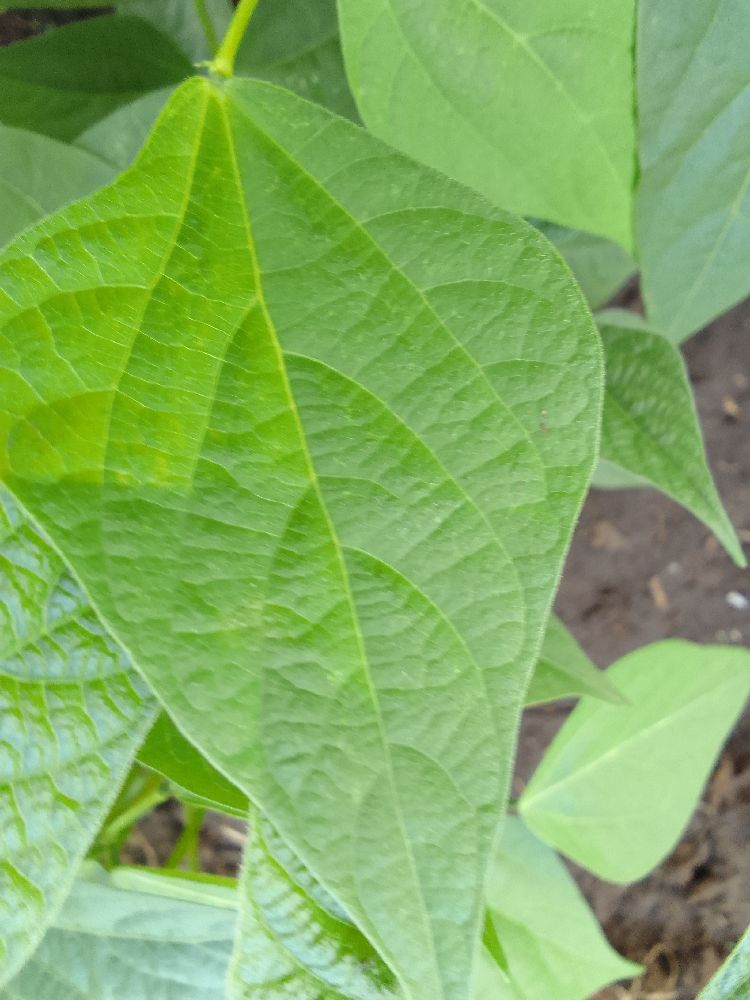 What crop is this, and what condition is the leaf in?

common bean, healthy
